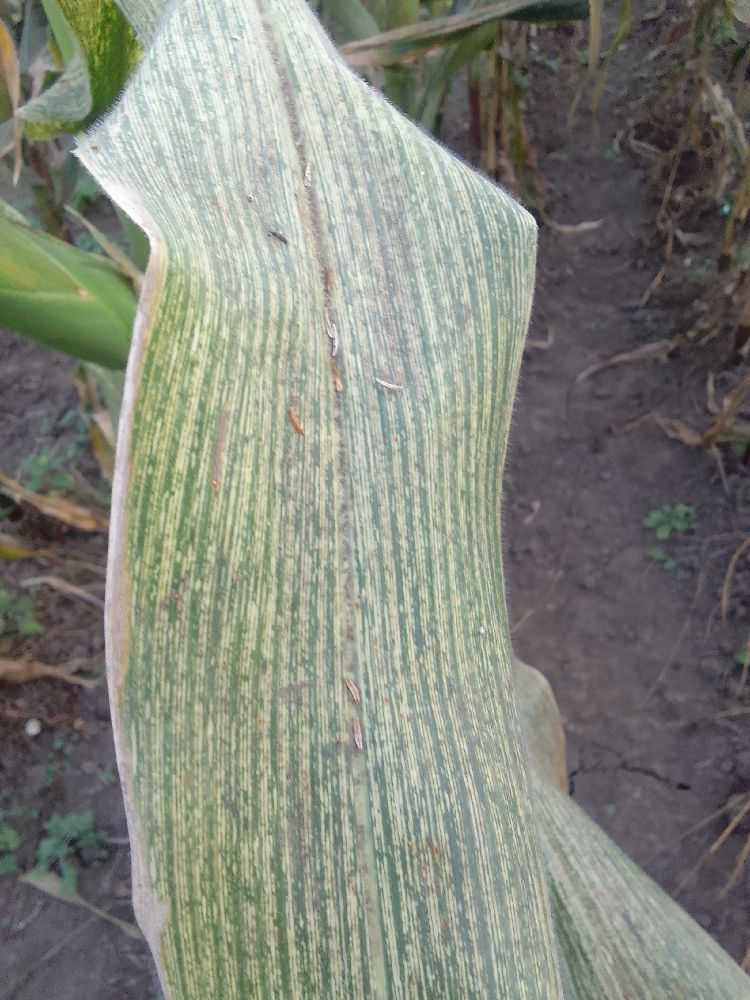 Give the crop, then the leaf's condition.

maize, maize streak virus
